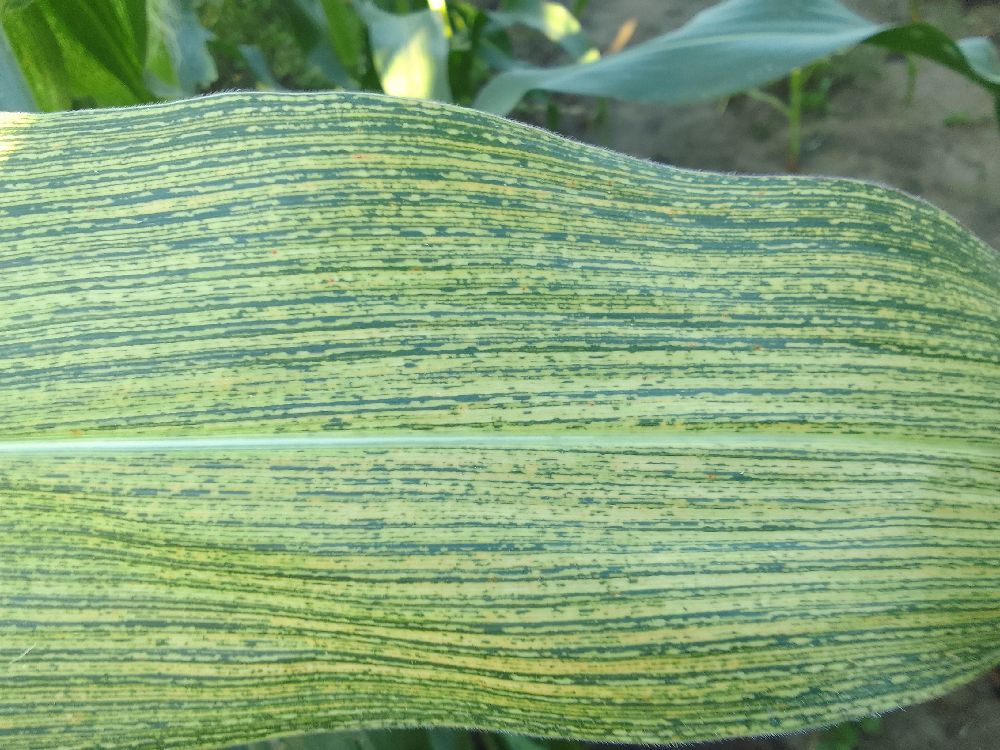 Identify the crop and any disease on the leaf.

maize, maize streak virus
